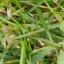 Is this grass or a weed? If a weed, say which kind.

grass
